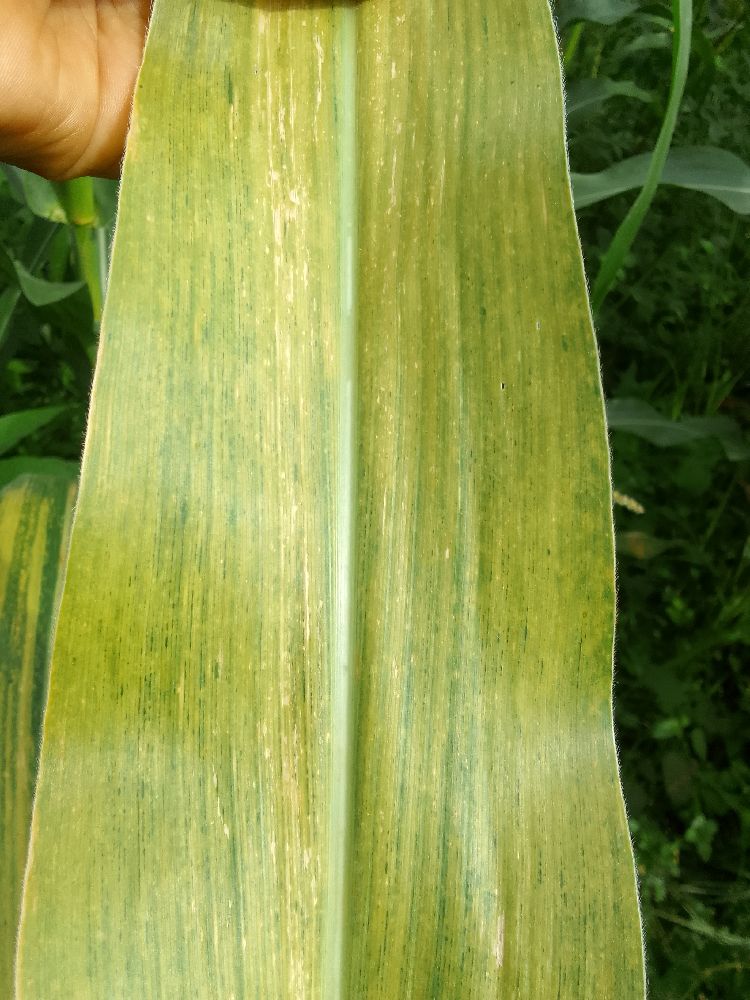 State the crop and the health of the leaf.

maize, maize lethal necrosis
